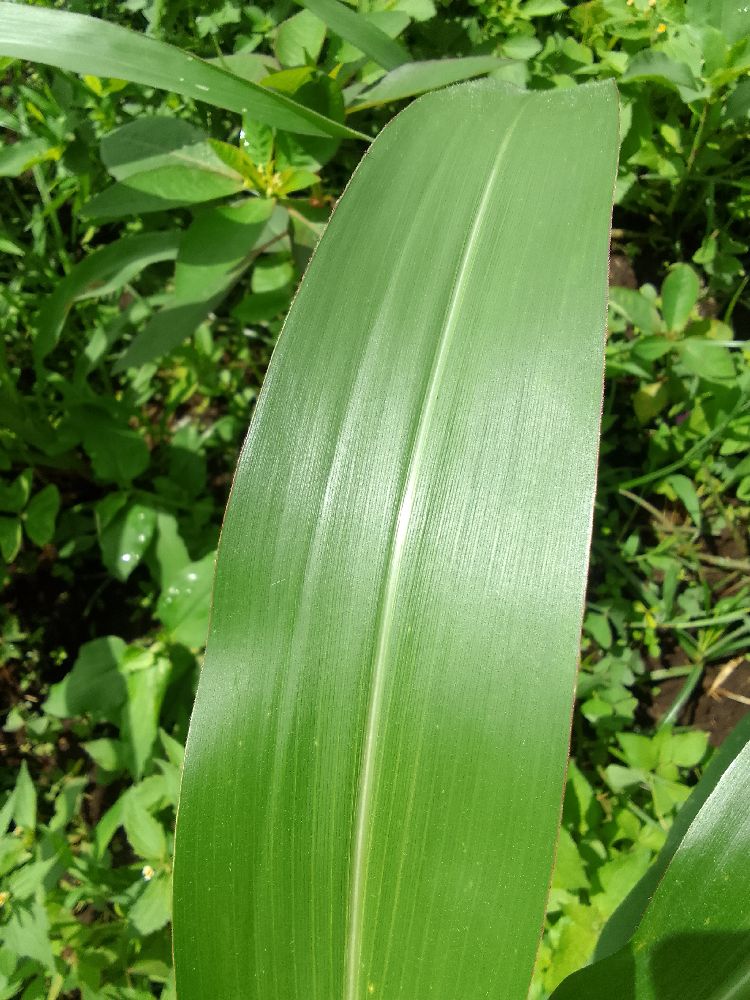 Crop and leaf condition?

maize, healthy
